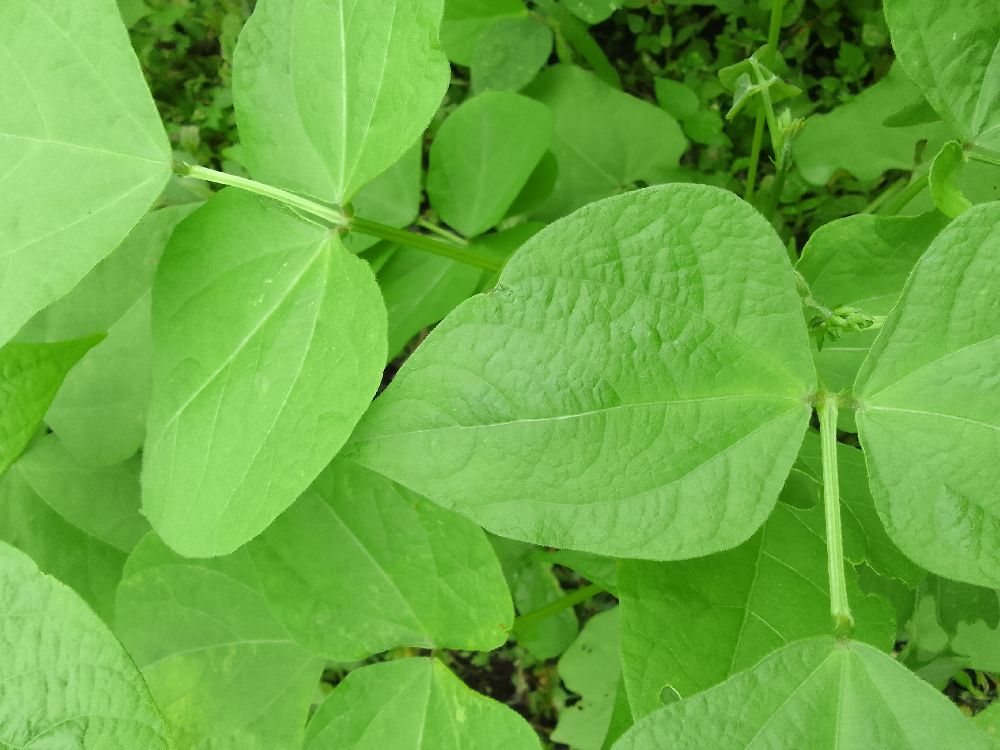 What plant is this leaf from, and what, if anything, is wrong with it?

common bean, healthy
